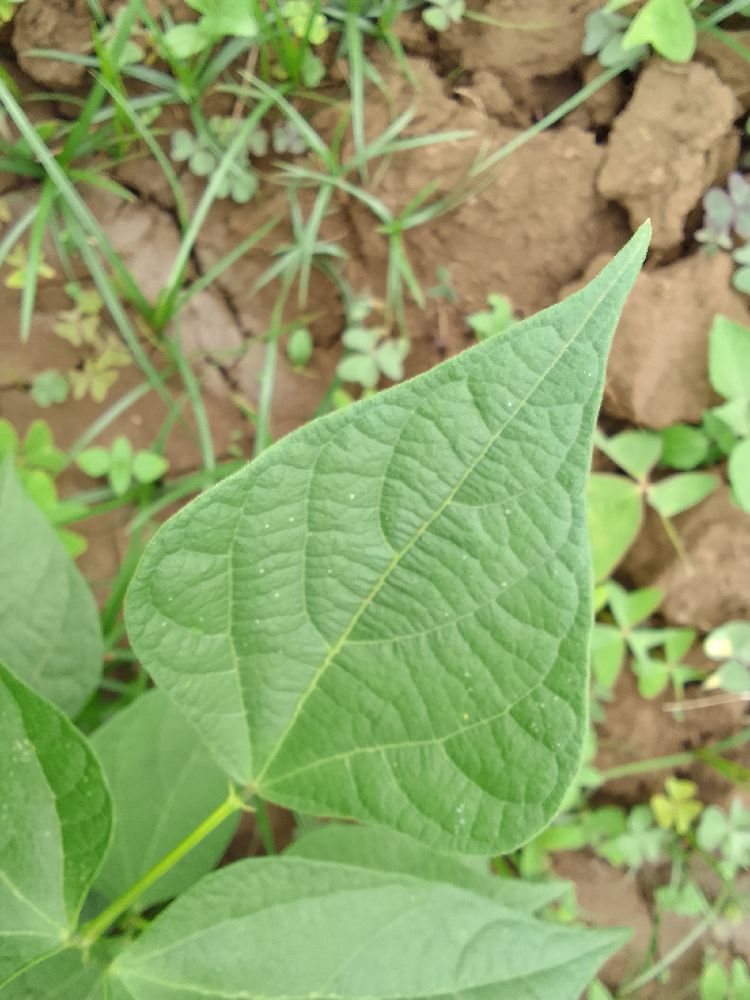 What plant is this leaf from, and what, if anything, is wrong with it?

common bean, healthy
